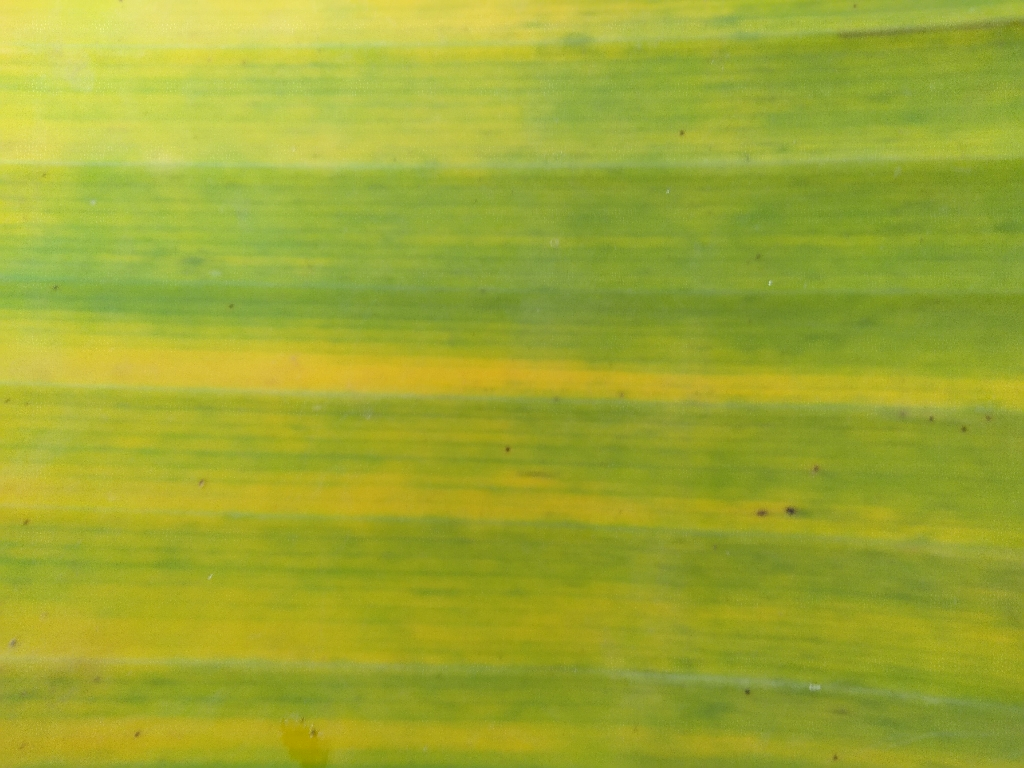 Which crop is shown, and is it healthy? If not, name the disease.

banana, fusarium wilt race 1
